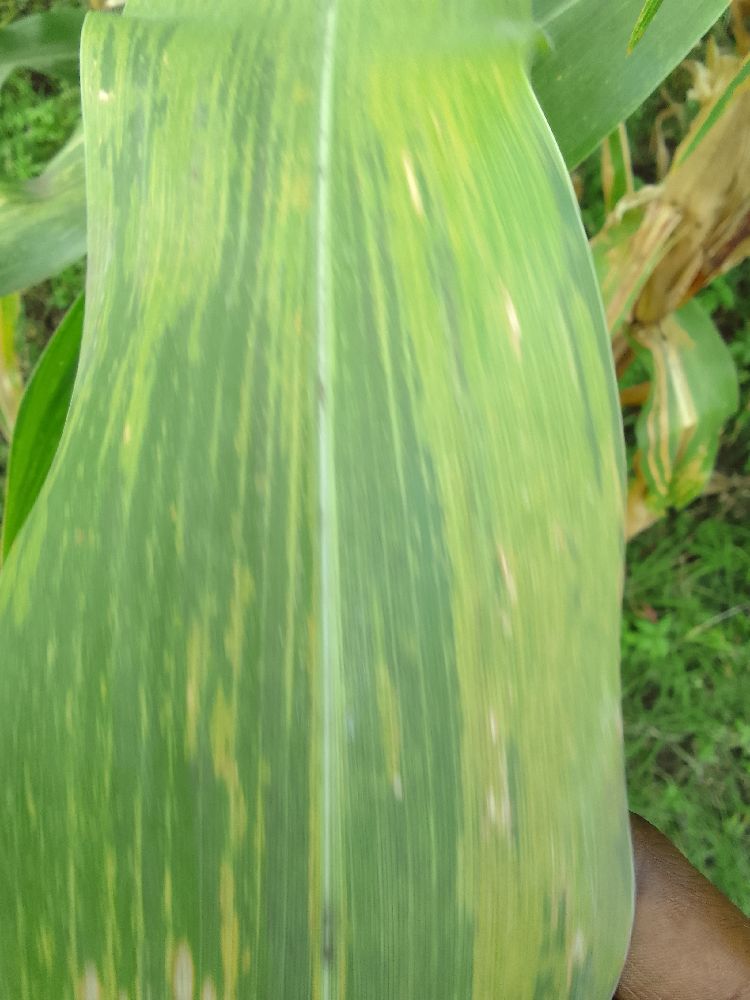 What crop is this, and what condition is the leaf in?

maize, maize lethal necrosis
